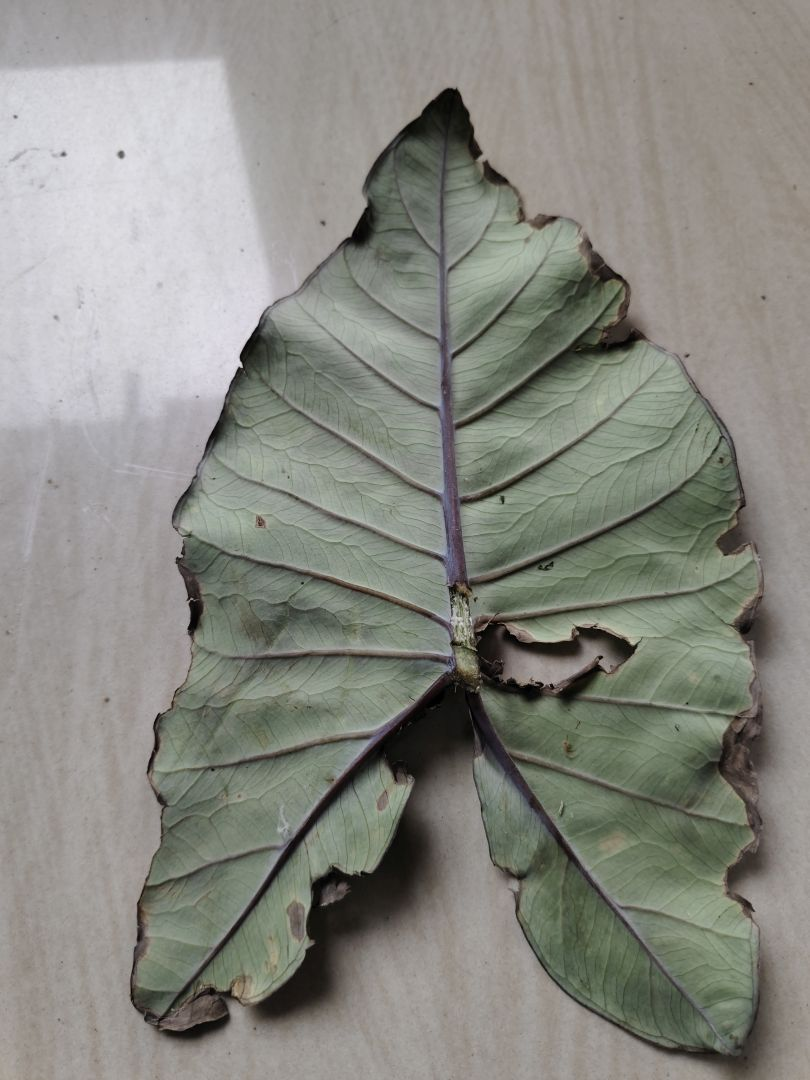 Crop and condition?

taro, leaf blight
